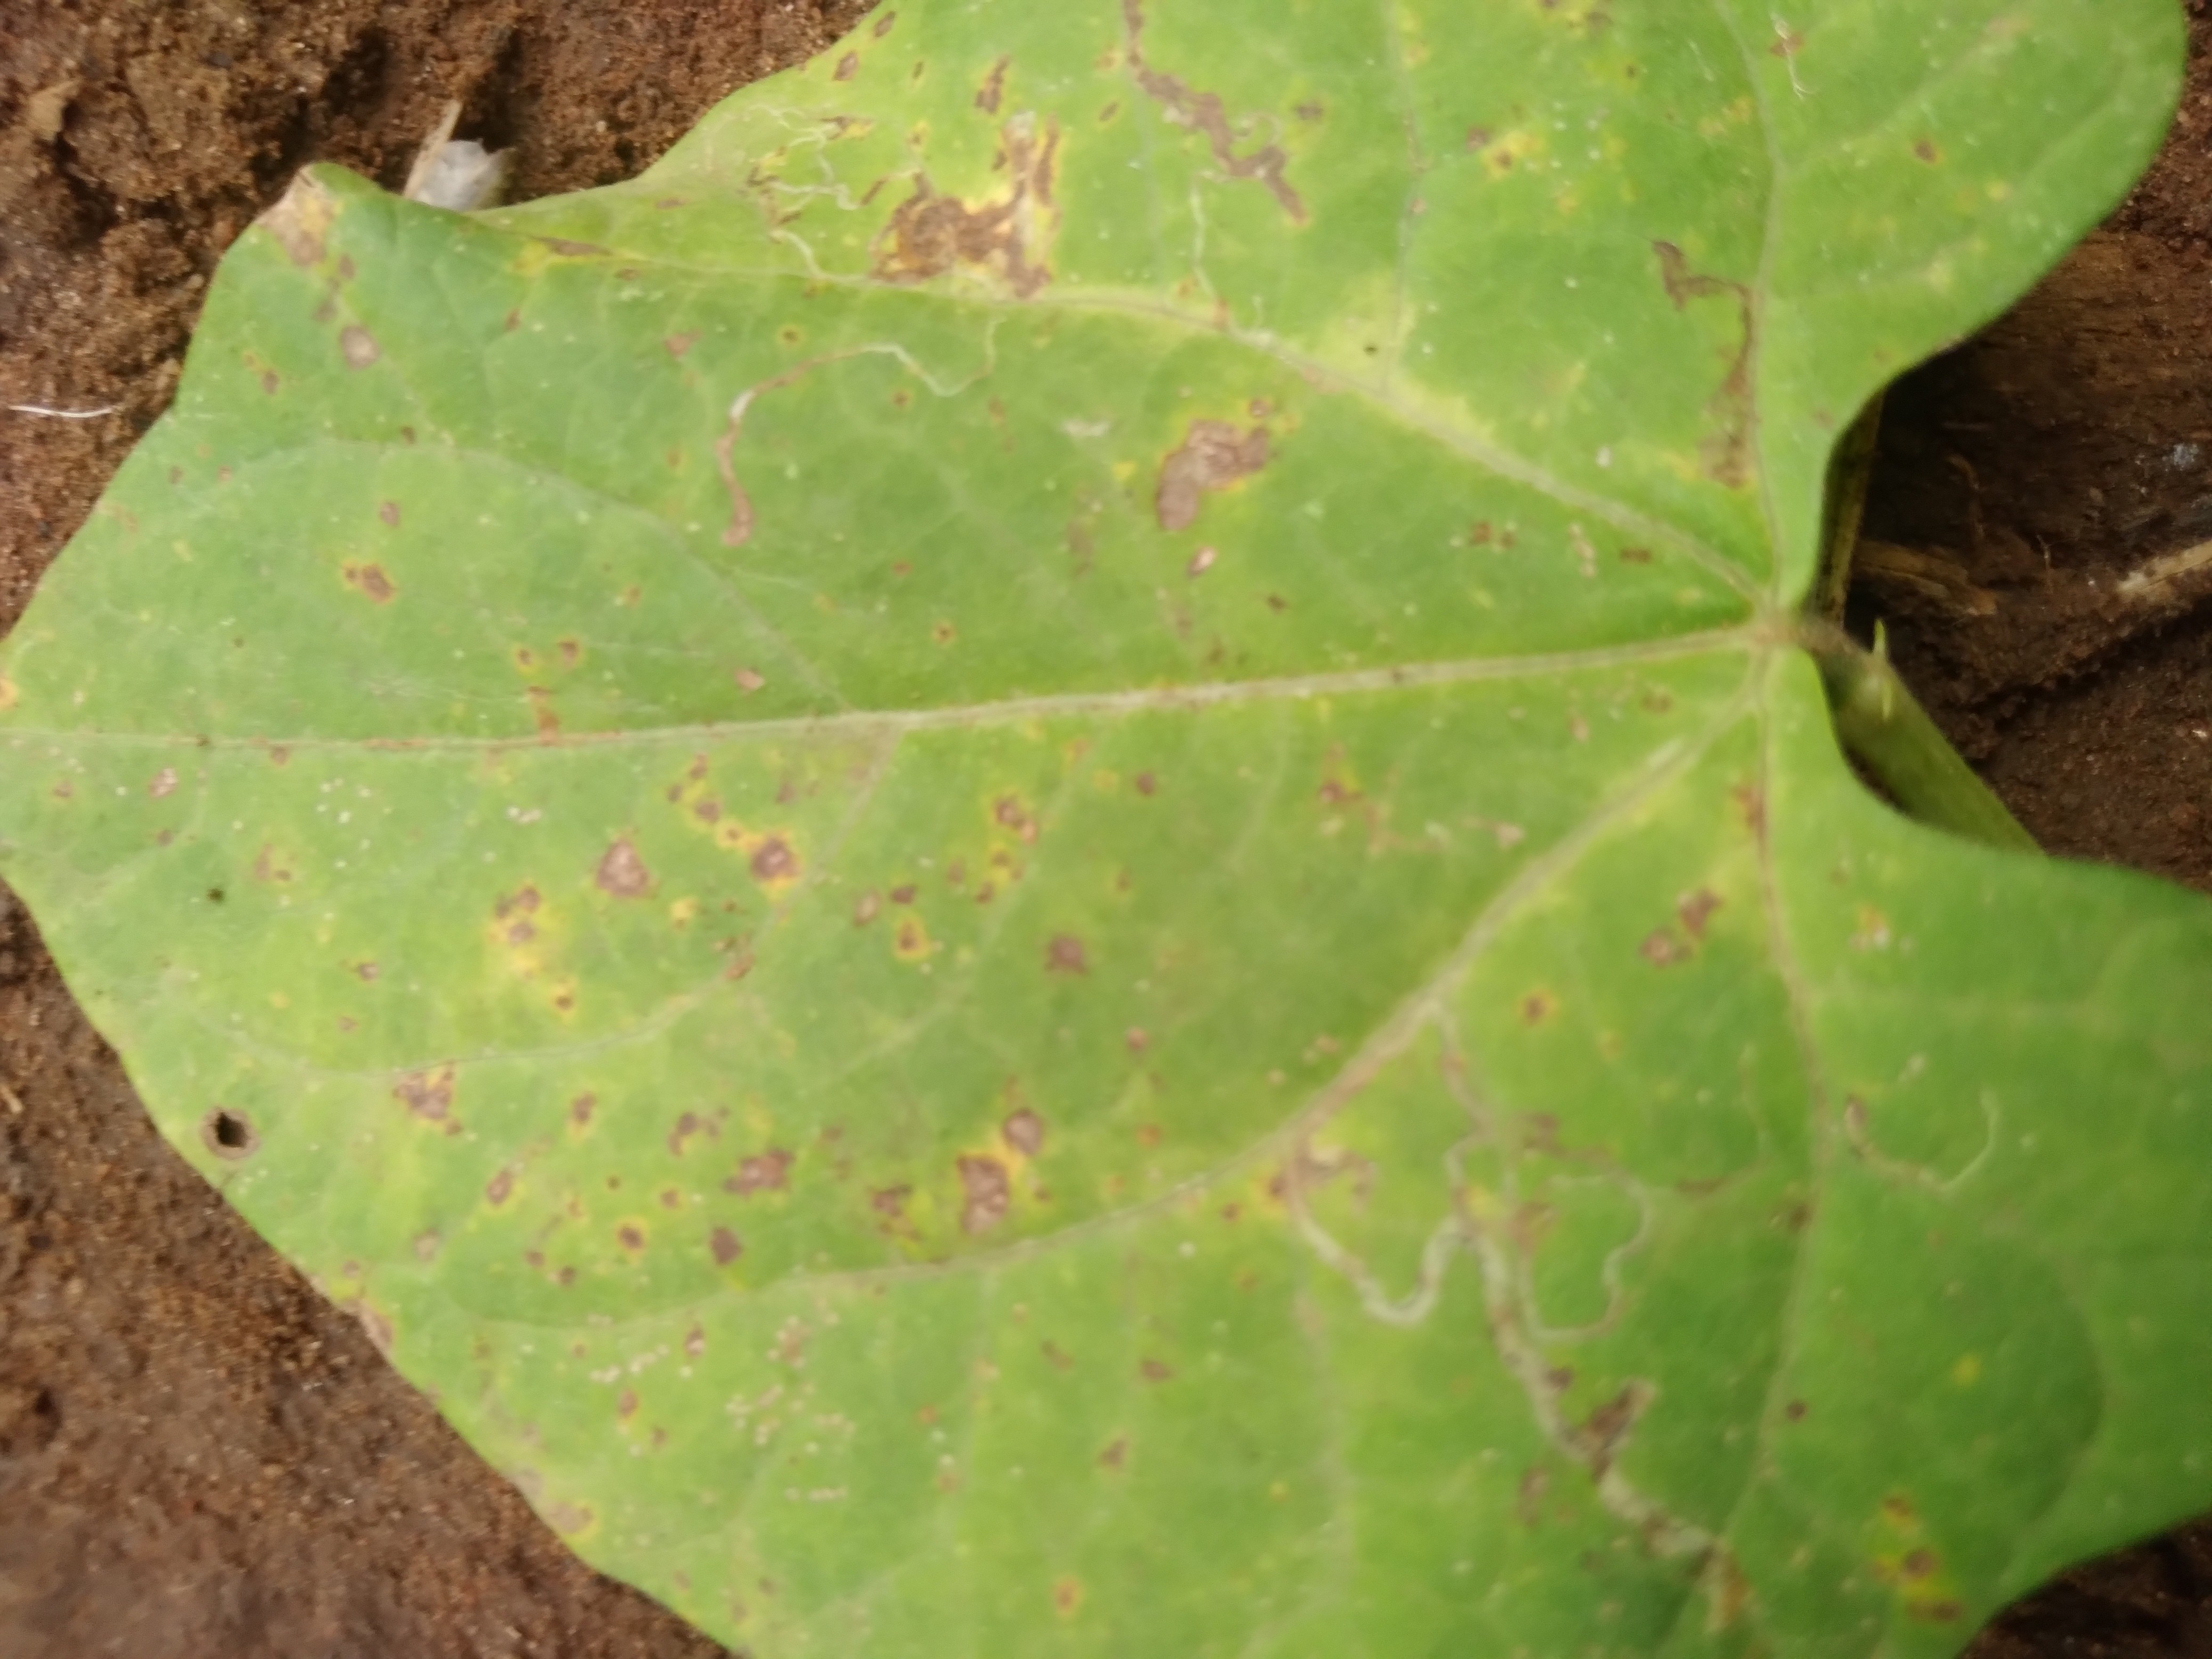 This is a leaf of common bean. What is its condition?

rust
